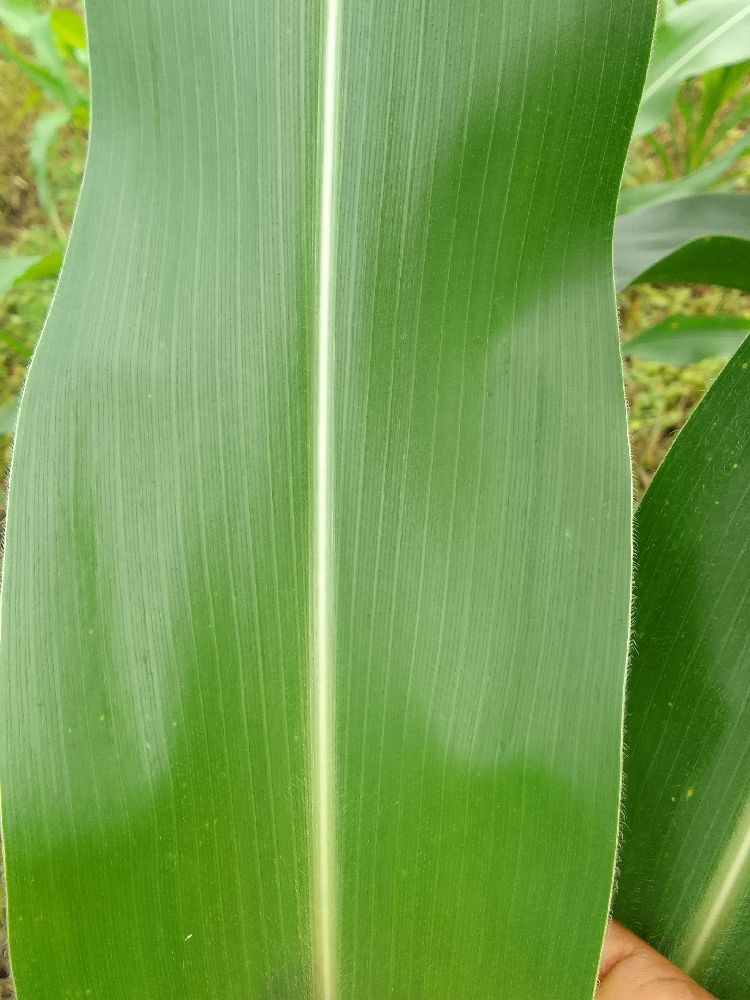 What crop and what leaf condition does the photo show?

maize, healthy
